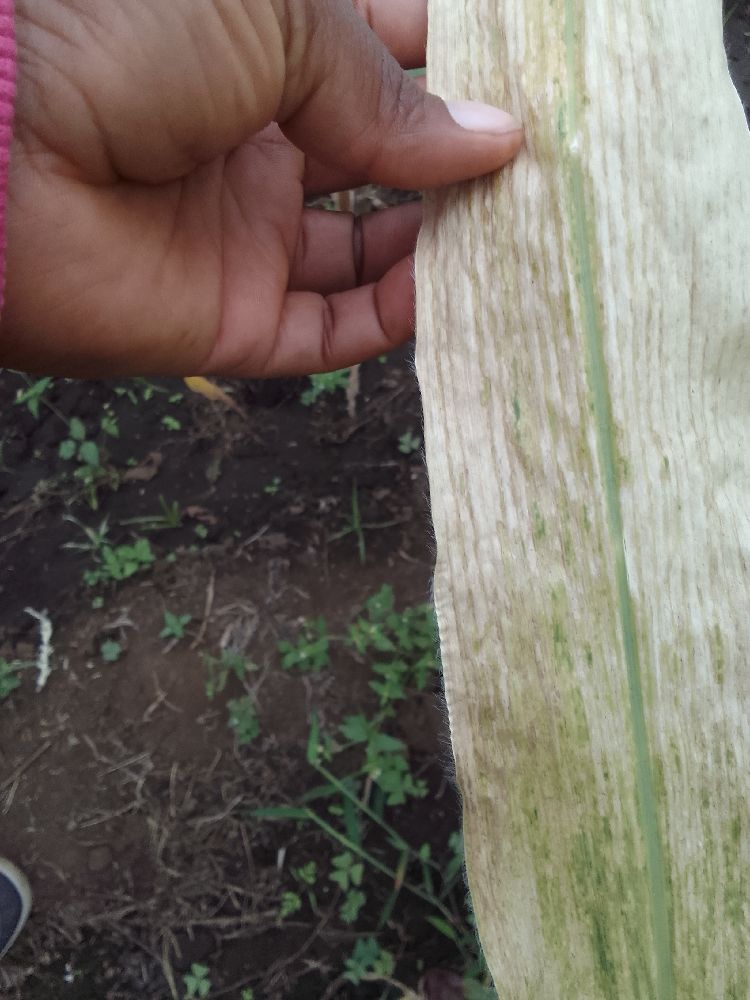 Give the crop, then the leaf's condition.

maize, maize lethal necrosis
